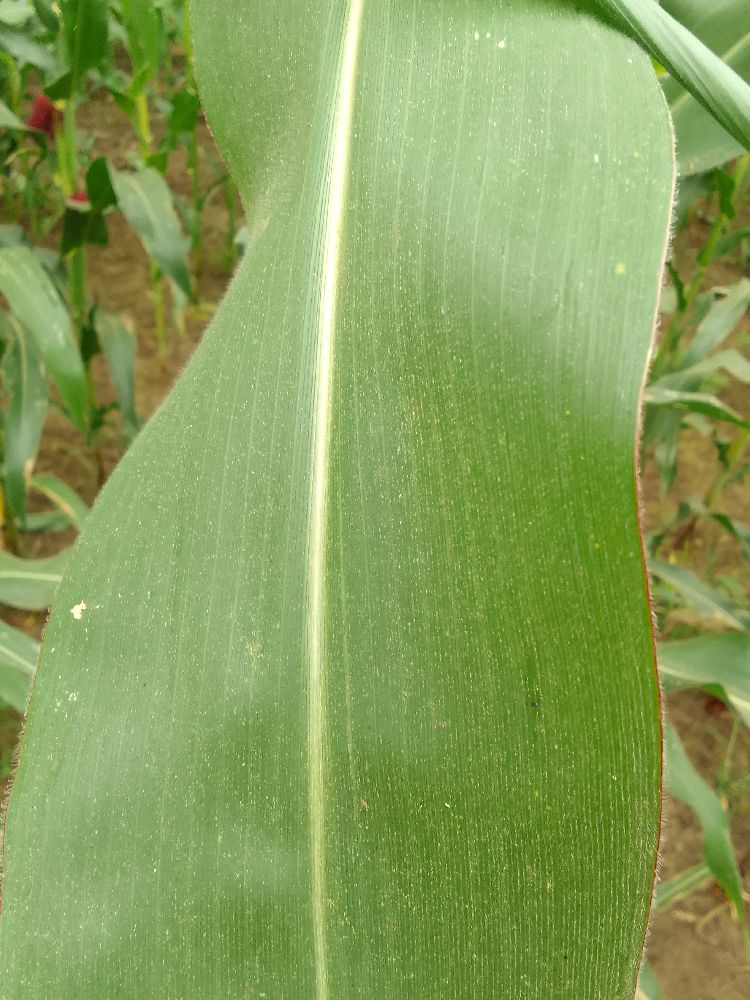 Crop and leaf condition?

maize, healthy
